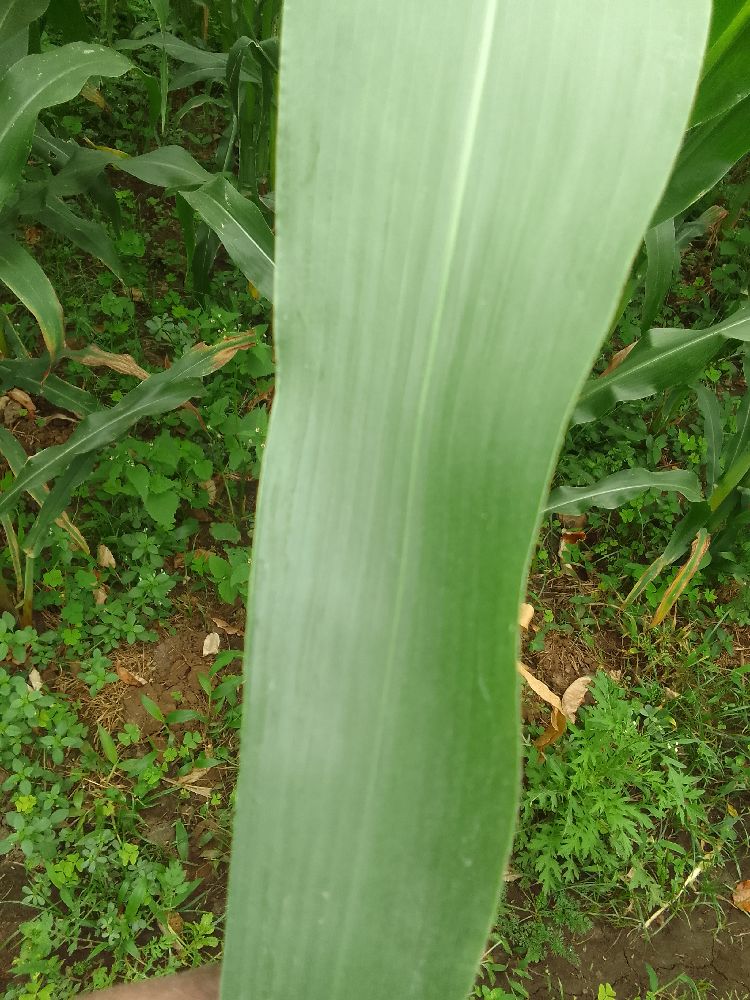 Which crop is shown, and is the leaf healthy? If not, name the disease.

maize, healthy
